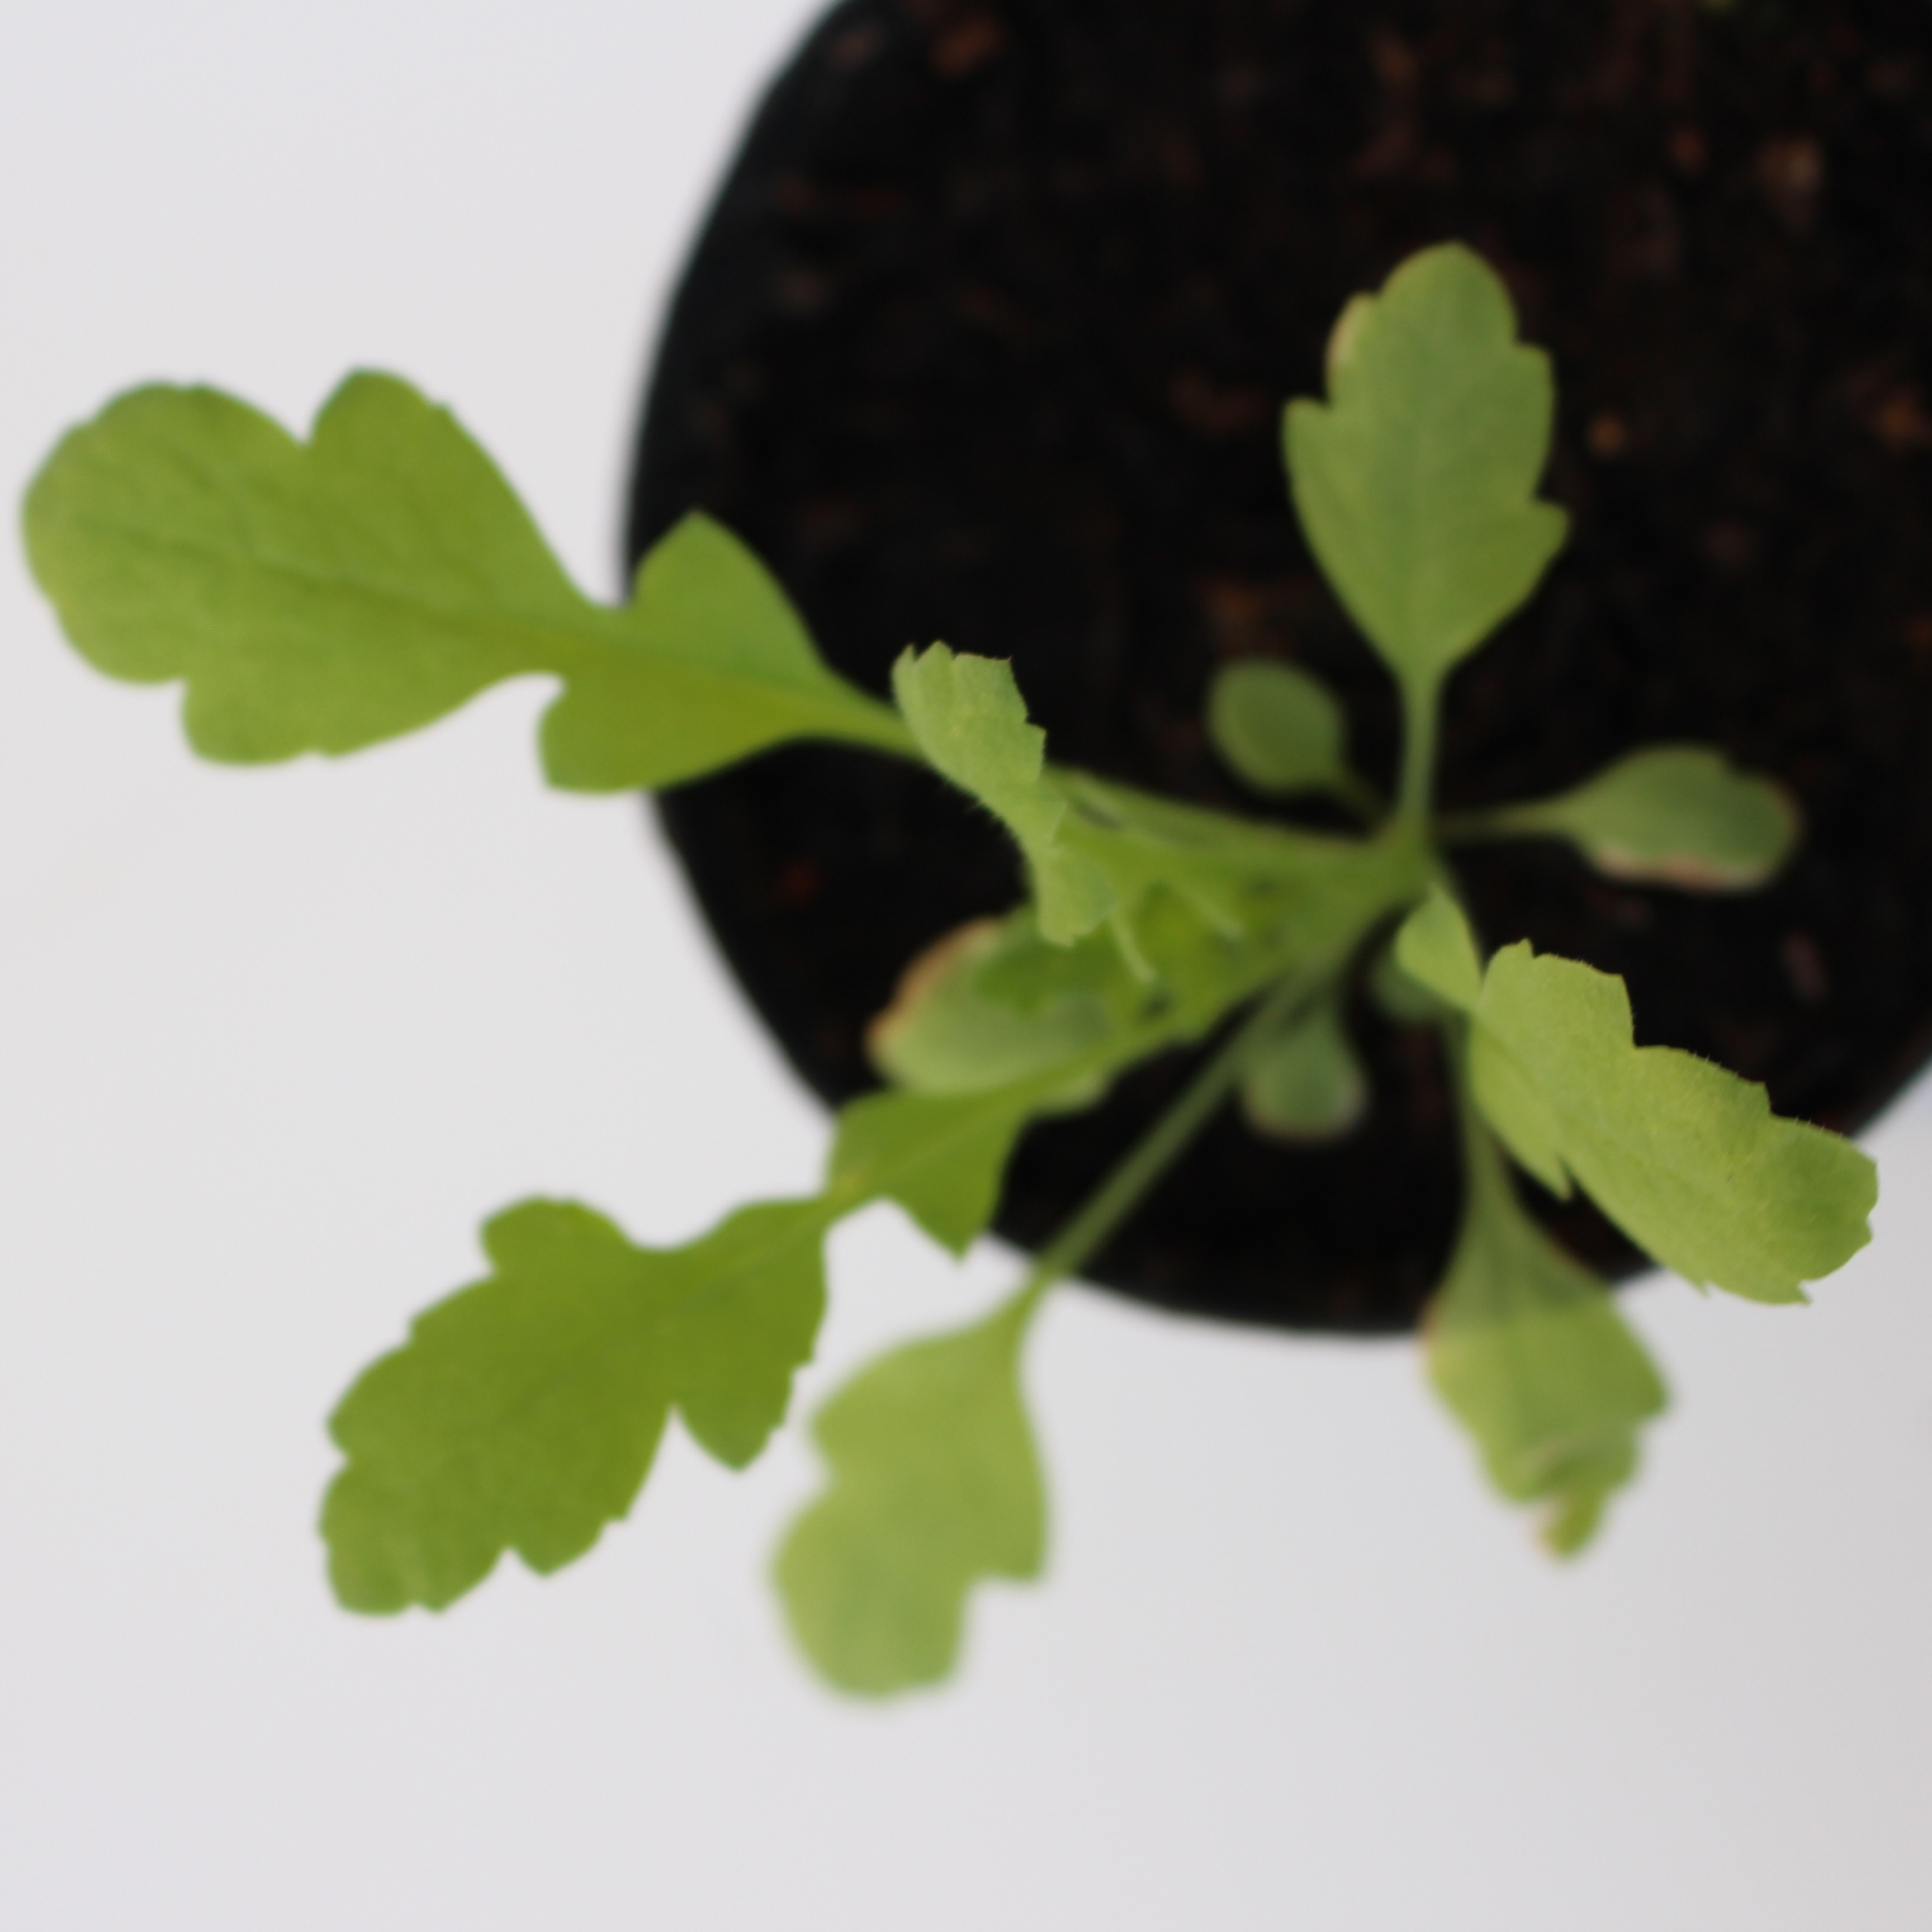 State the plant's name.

Papaver rhoeas
